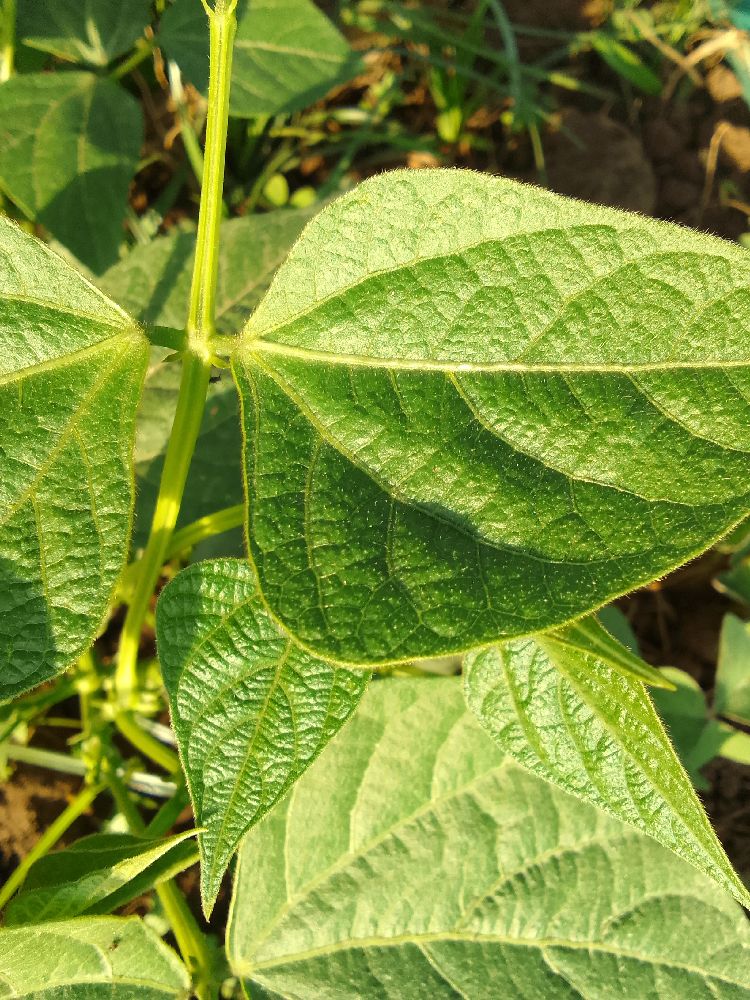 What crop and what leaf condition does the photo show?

common bean, healthy
